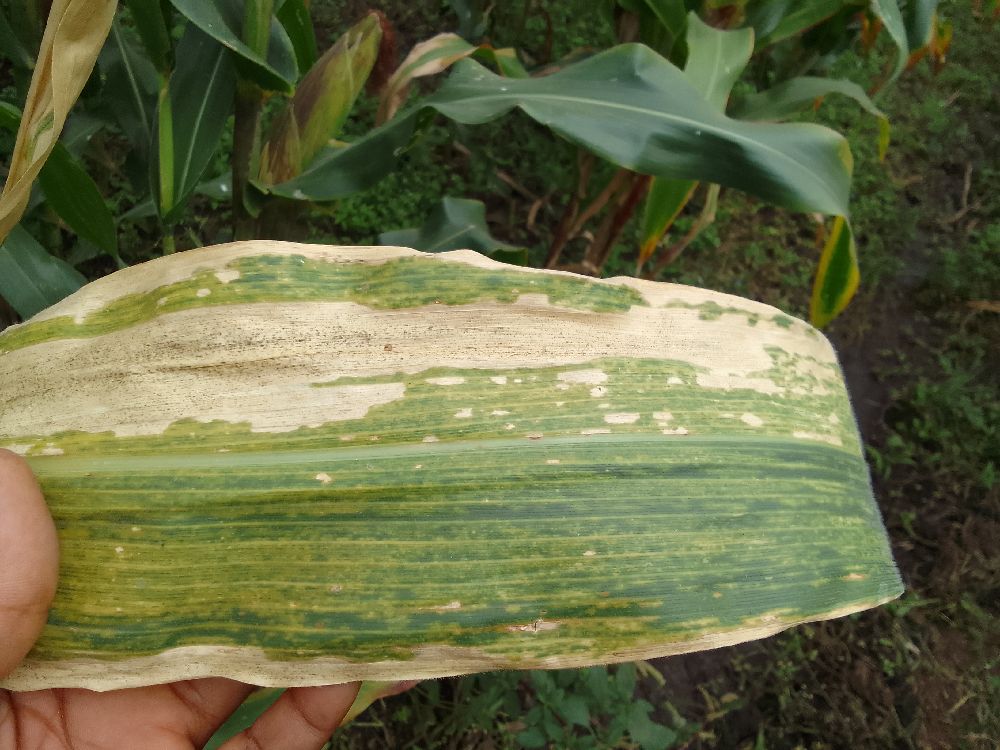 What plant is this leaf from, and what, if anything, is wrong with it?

maize, maize lethal necrosis
